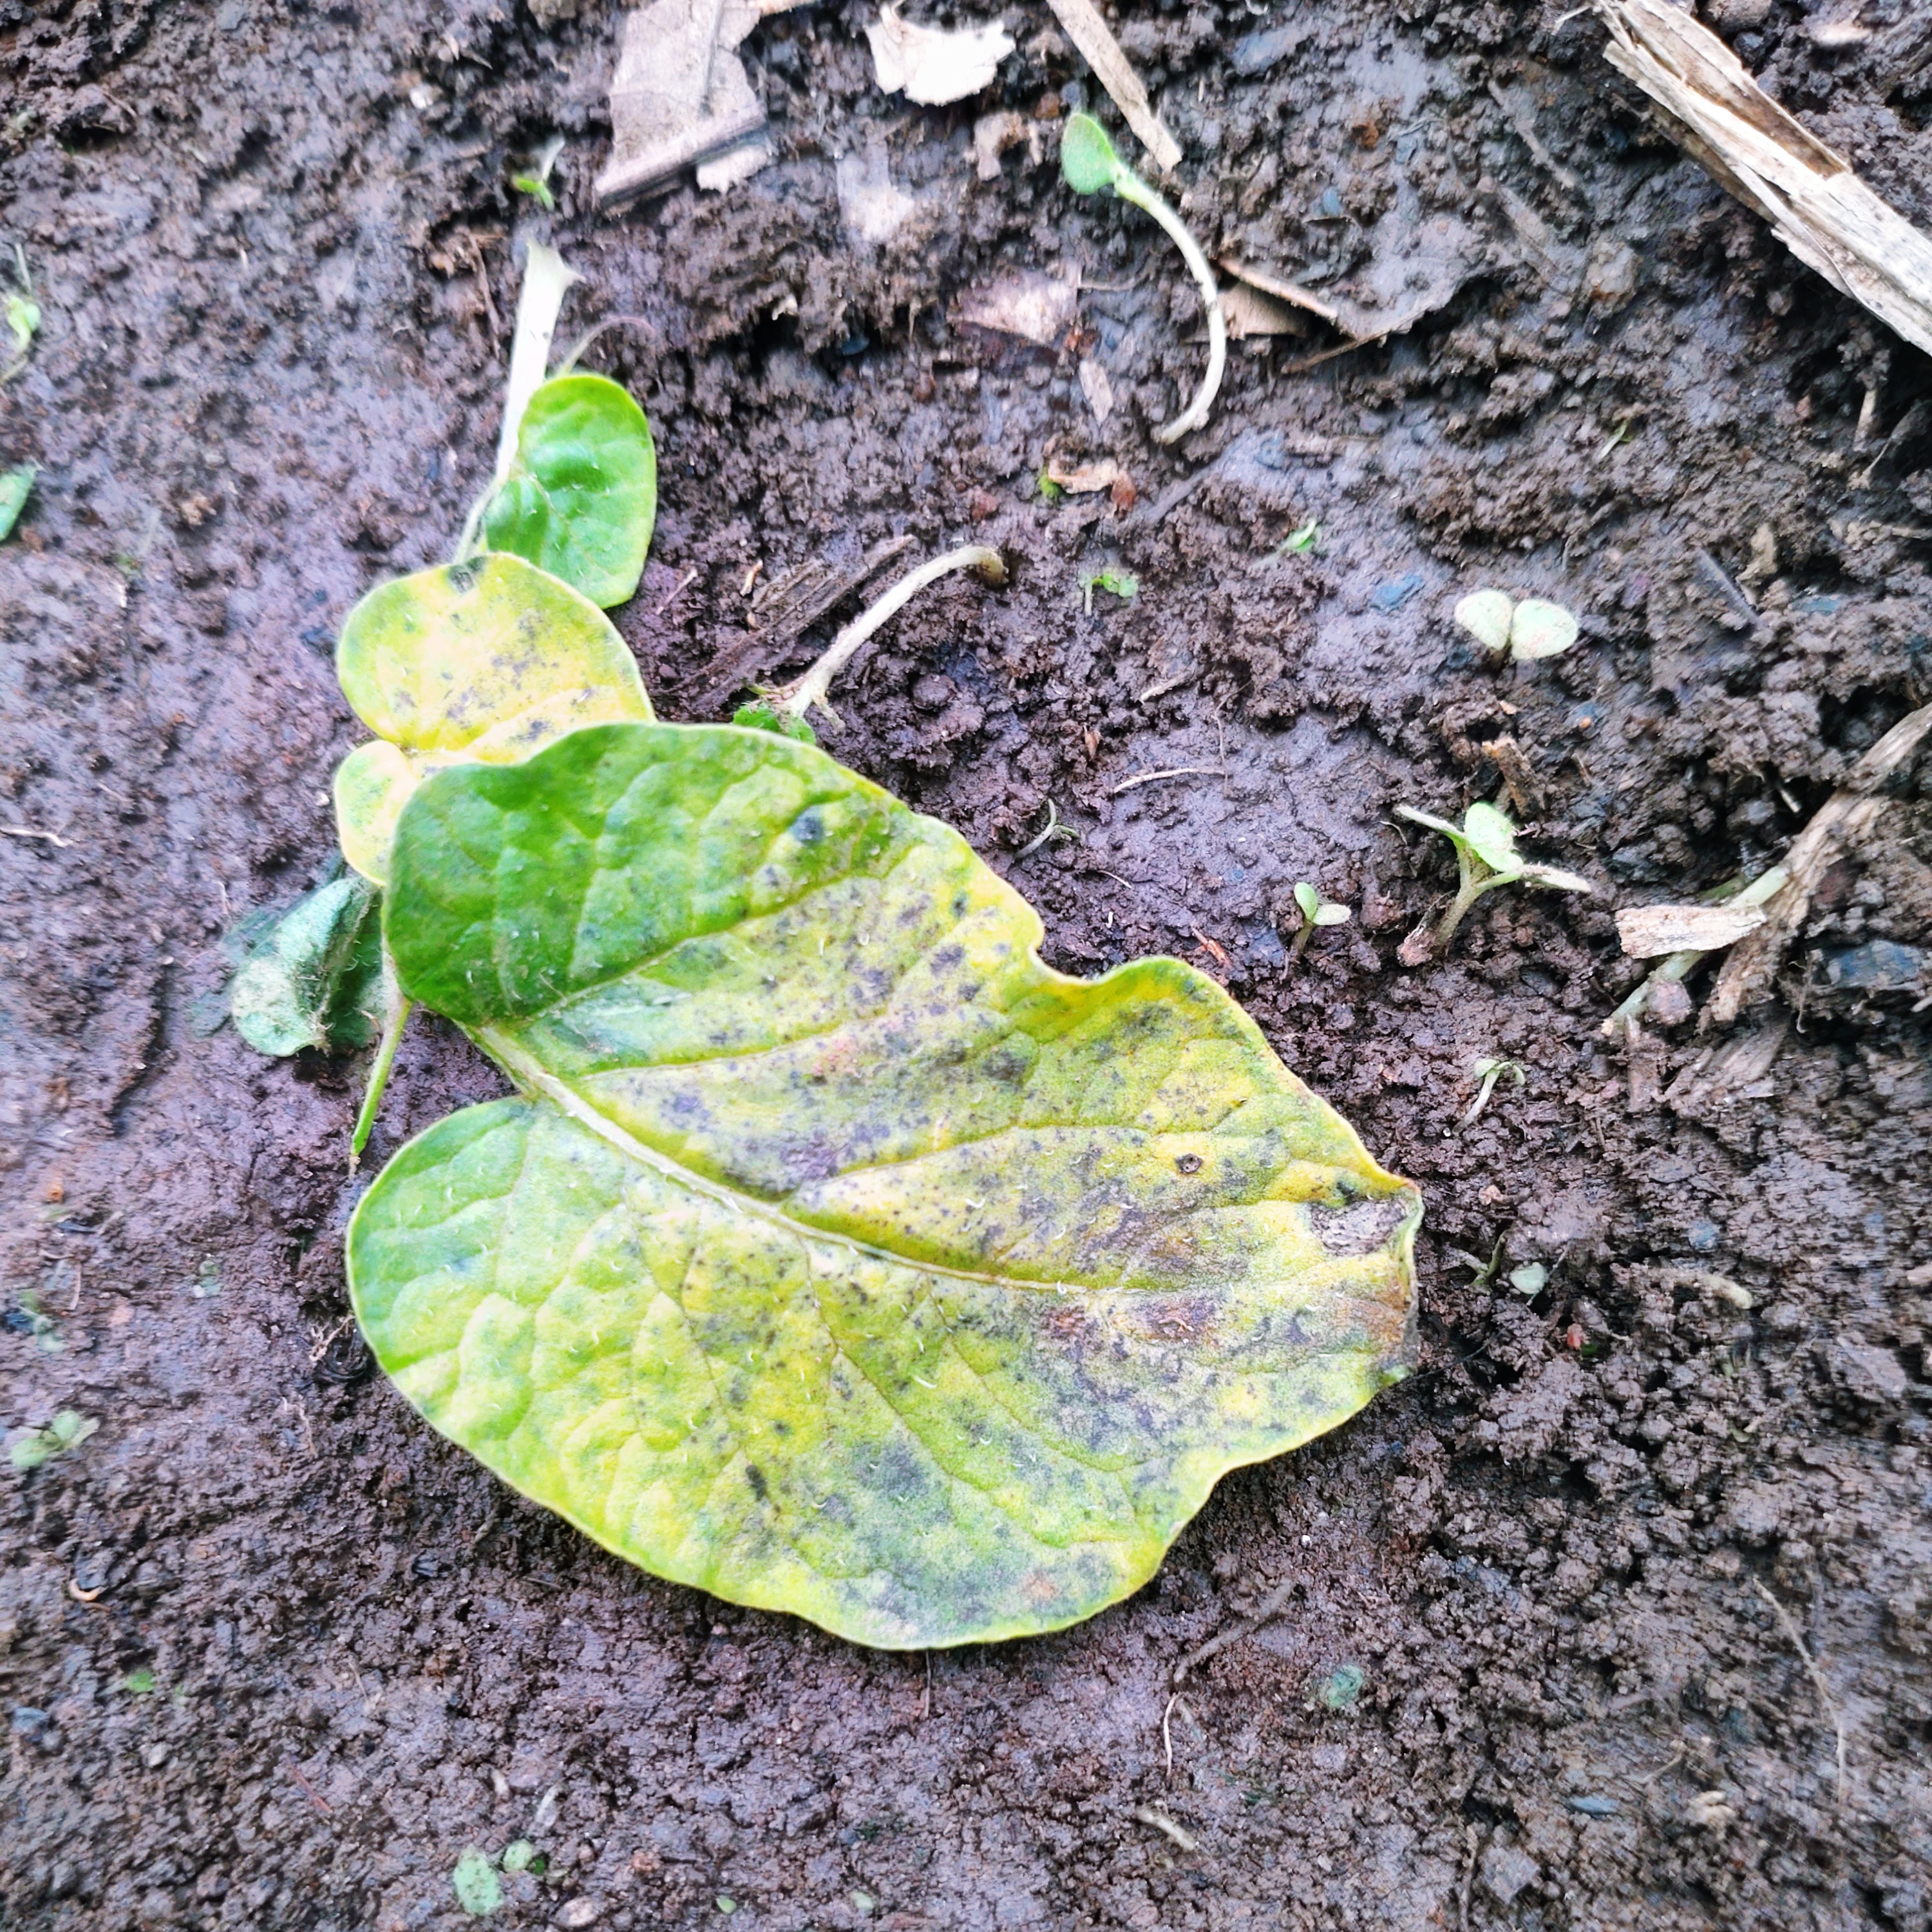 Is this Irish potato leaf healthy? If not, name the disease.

late blight
